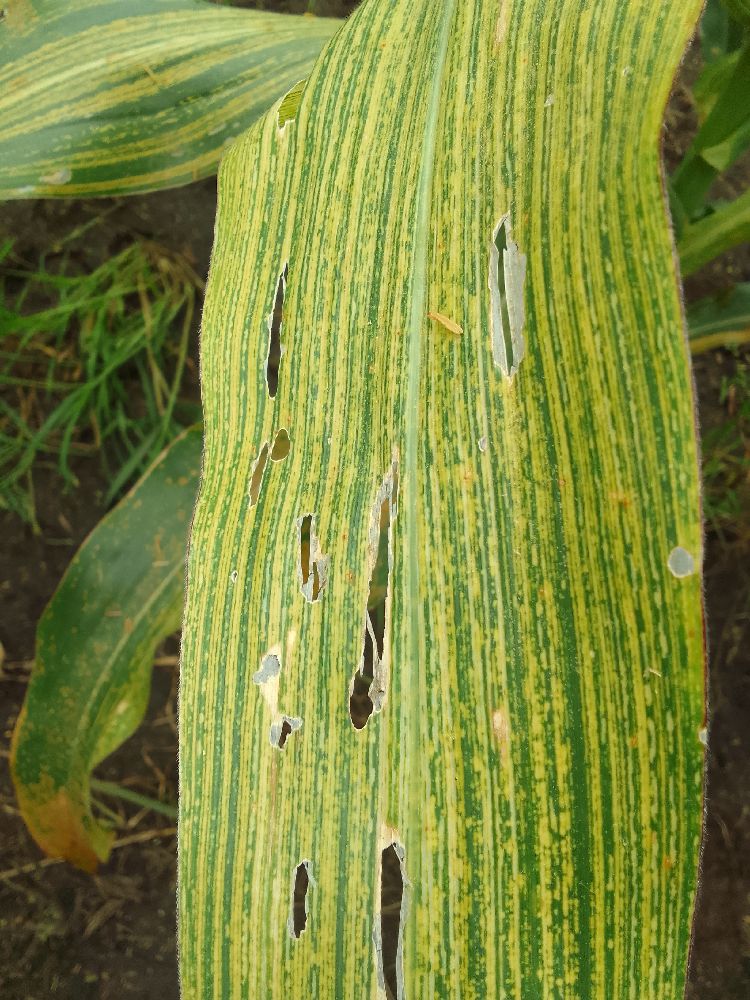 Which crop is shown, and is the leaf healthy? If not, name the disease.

maize, maize streak virus
